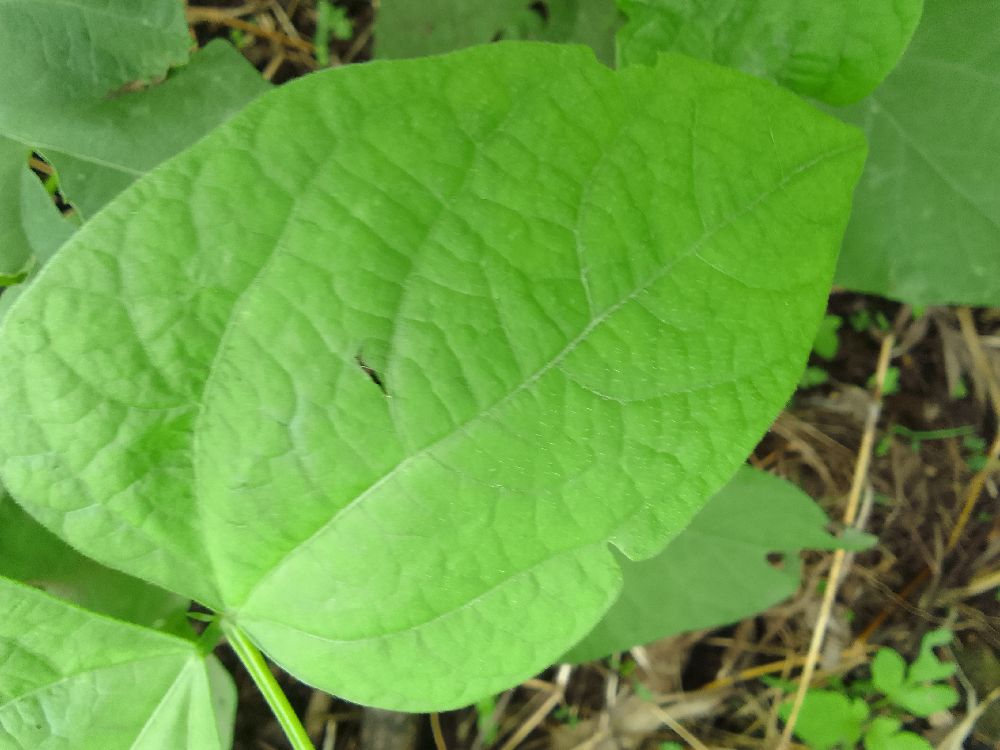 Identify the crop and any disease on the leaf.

common bean, healthy
